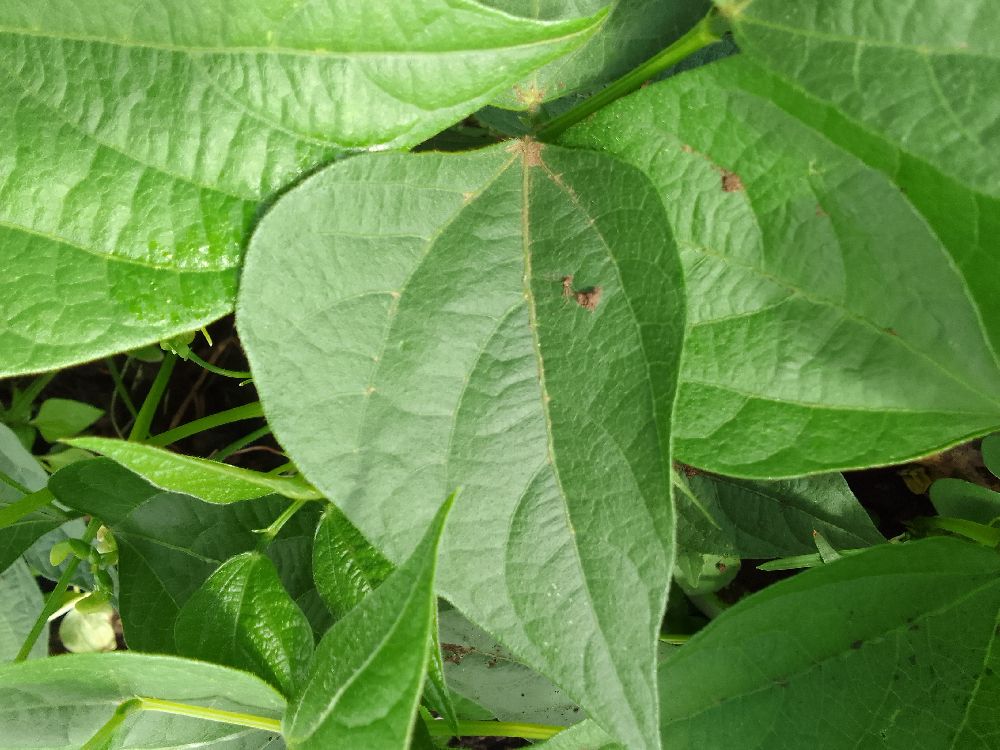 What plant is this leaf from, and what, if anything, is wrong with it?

common bean, healthy
